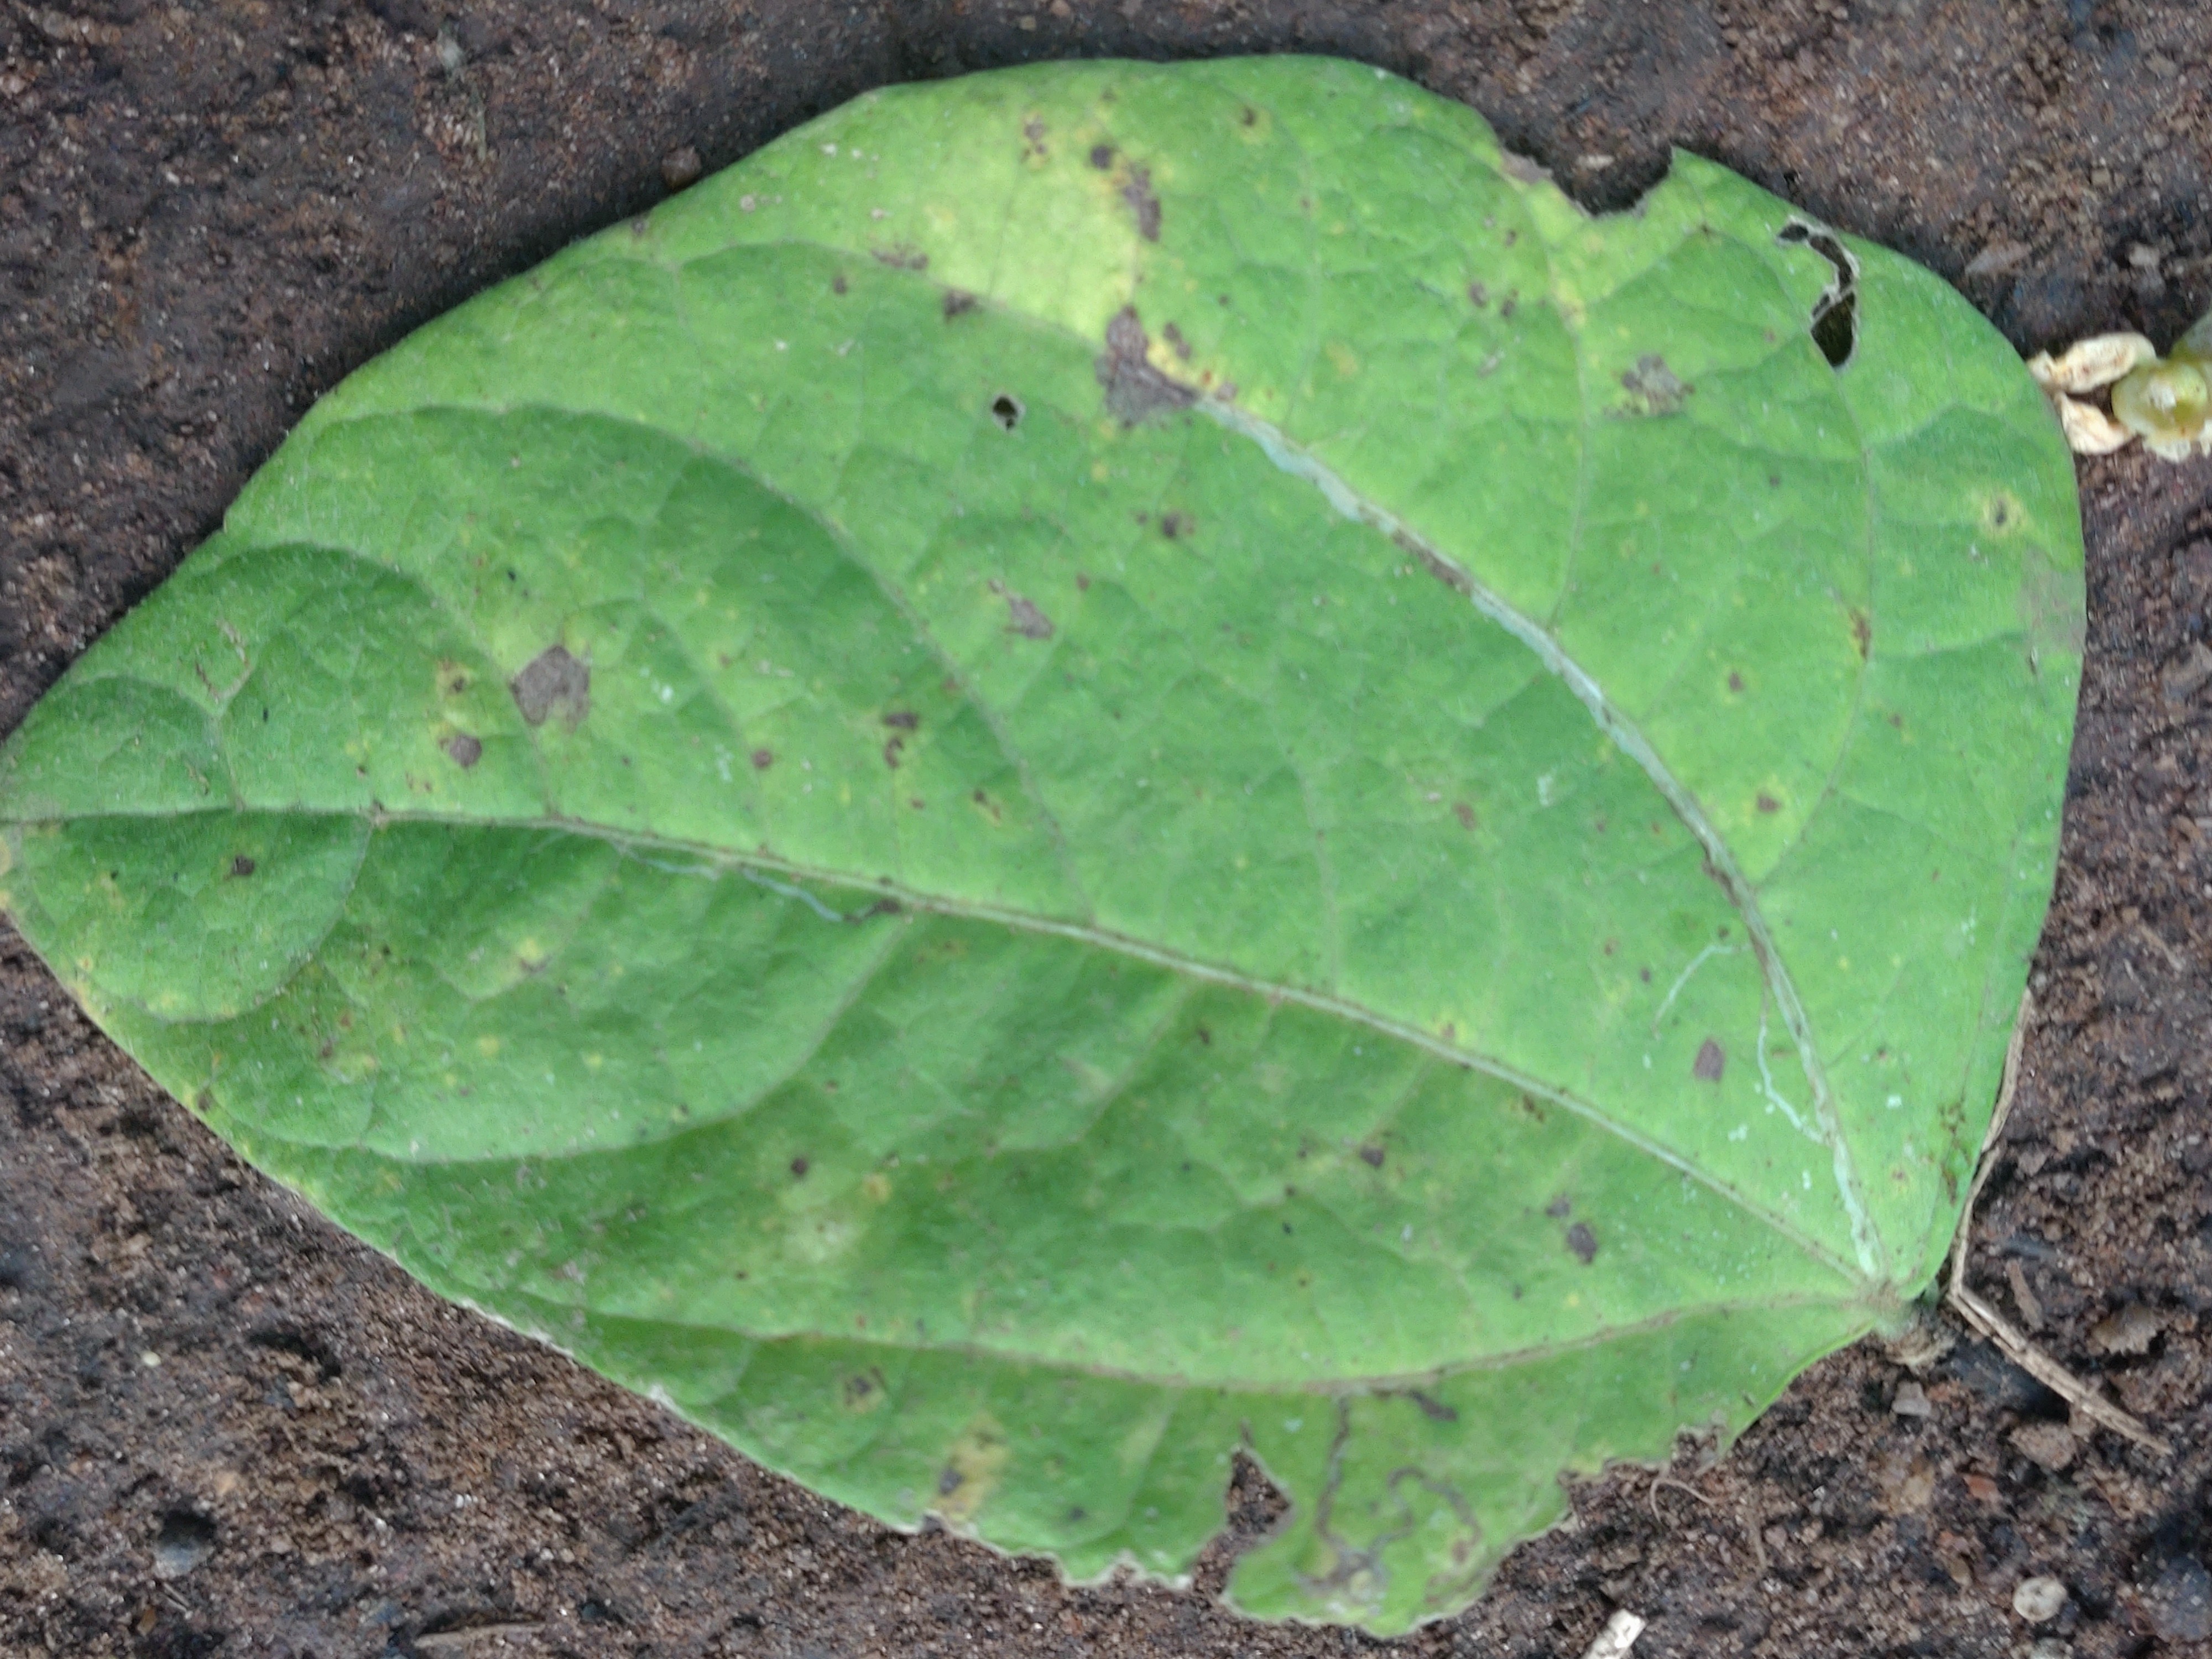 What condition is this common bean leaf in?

anthracnose
